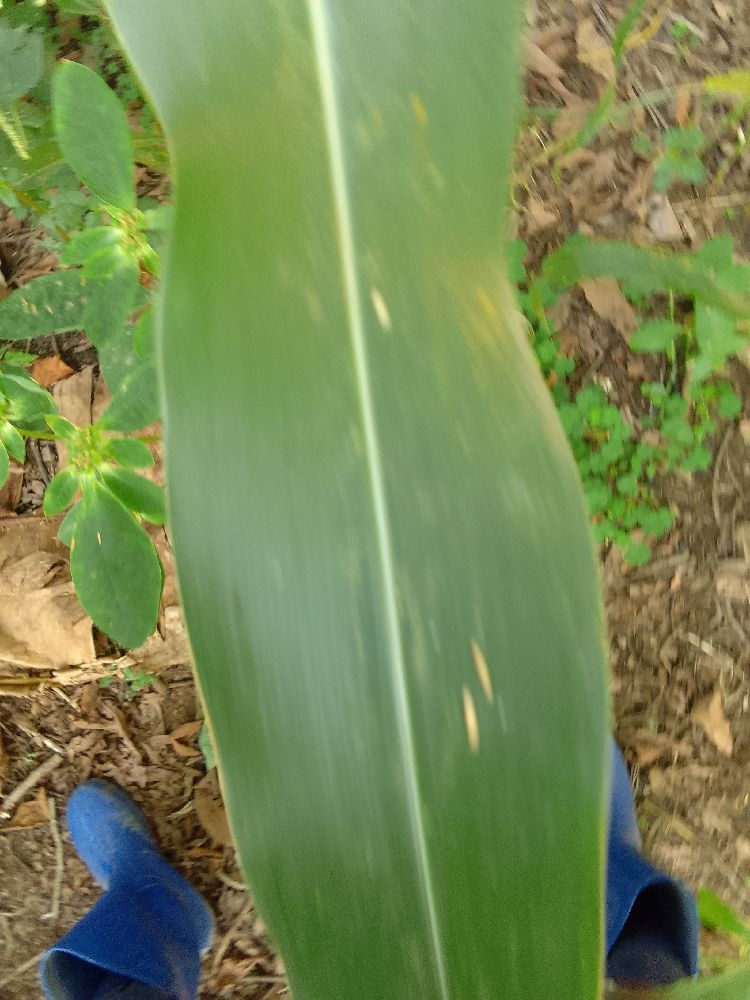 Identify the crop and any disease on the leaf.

maize, healthy
